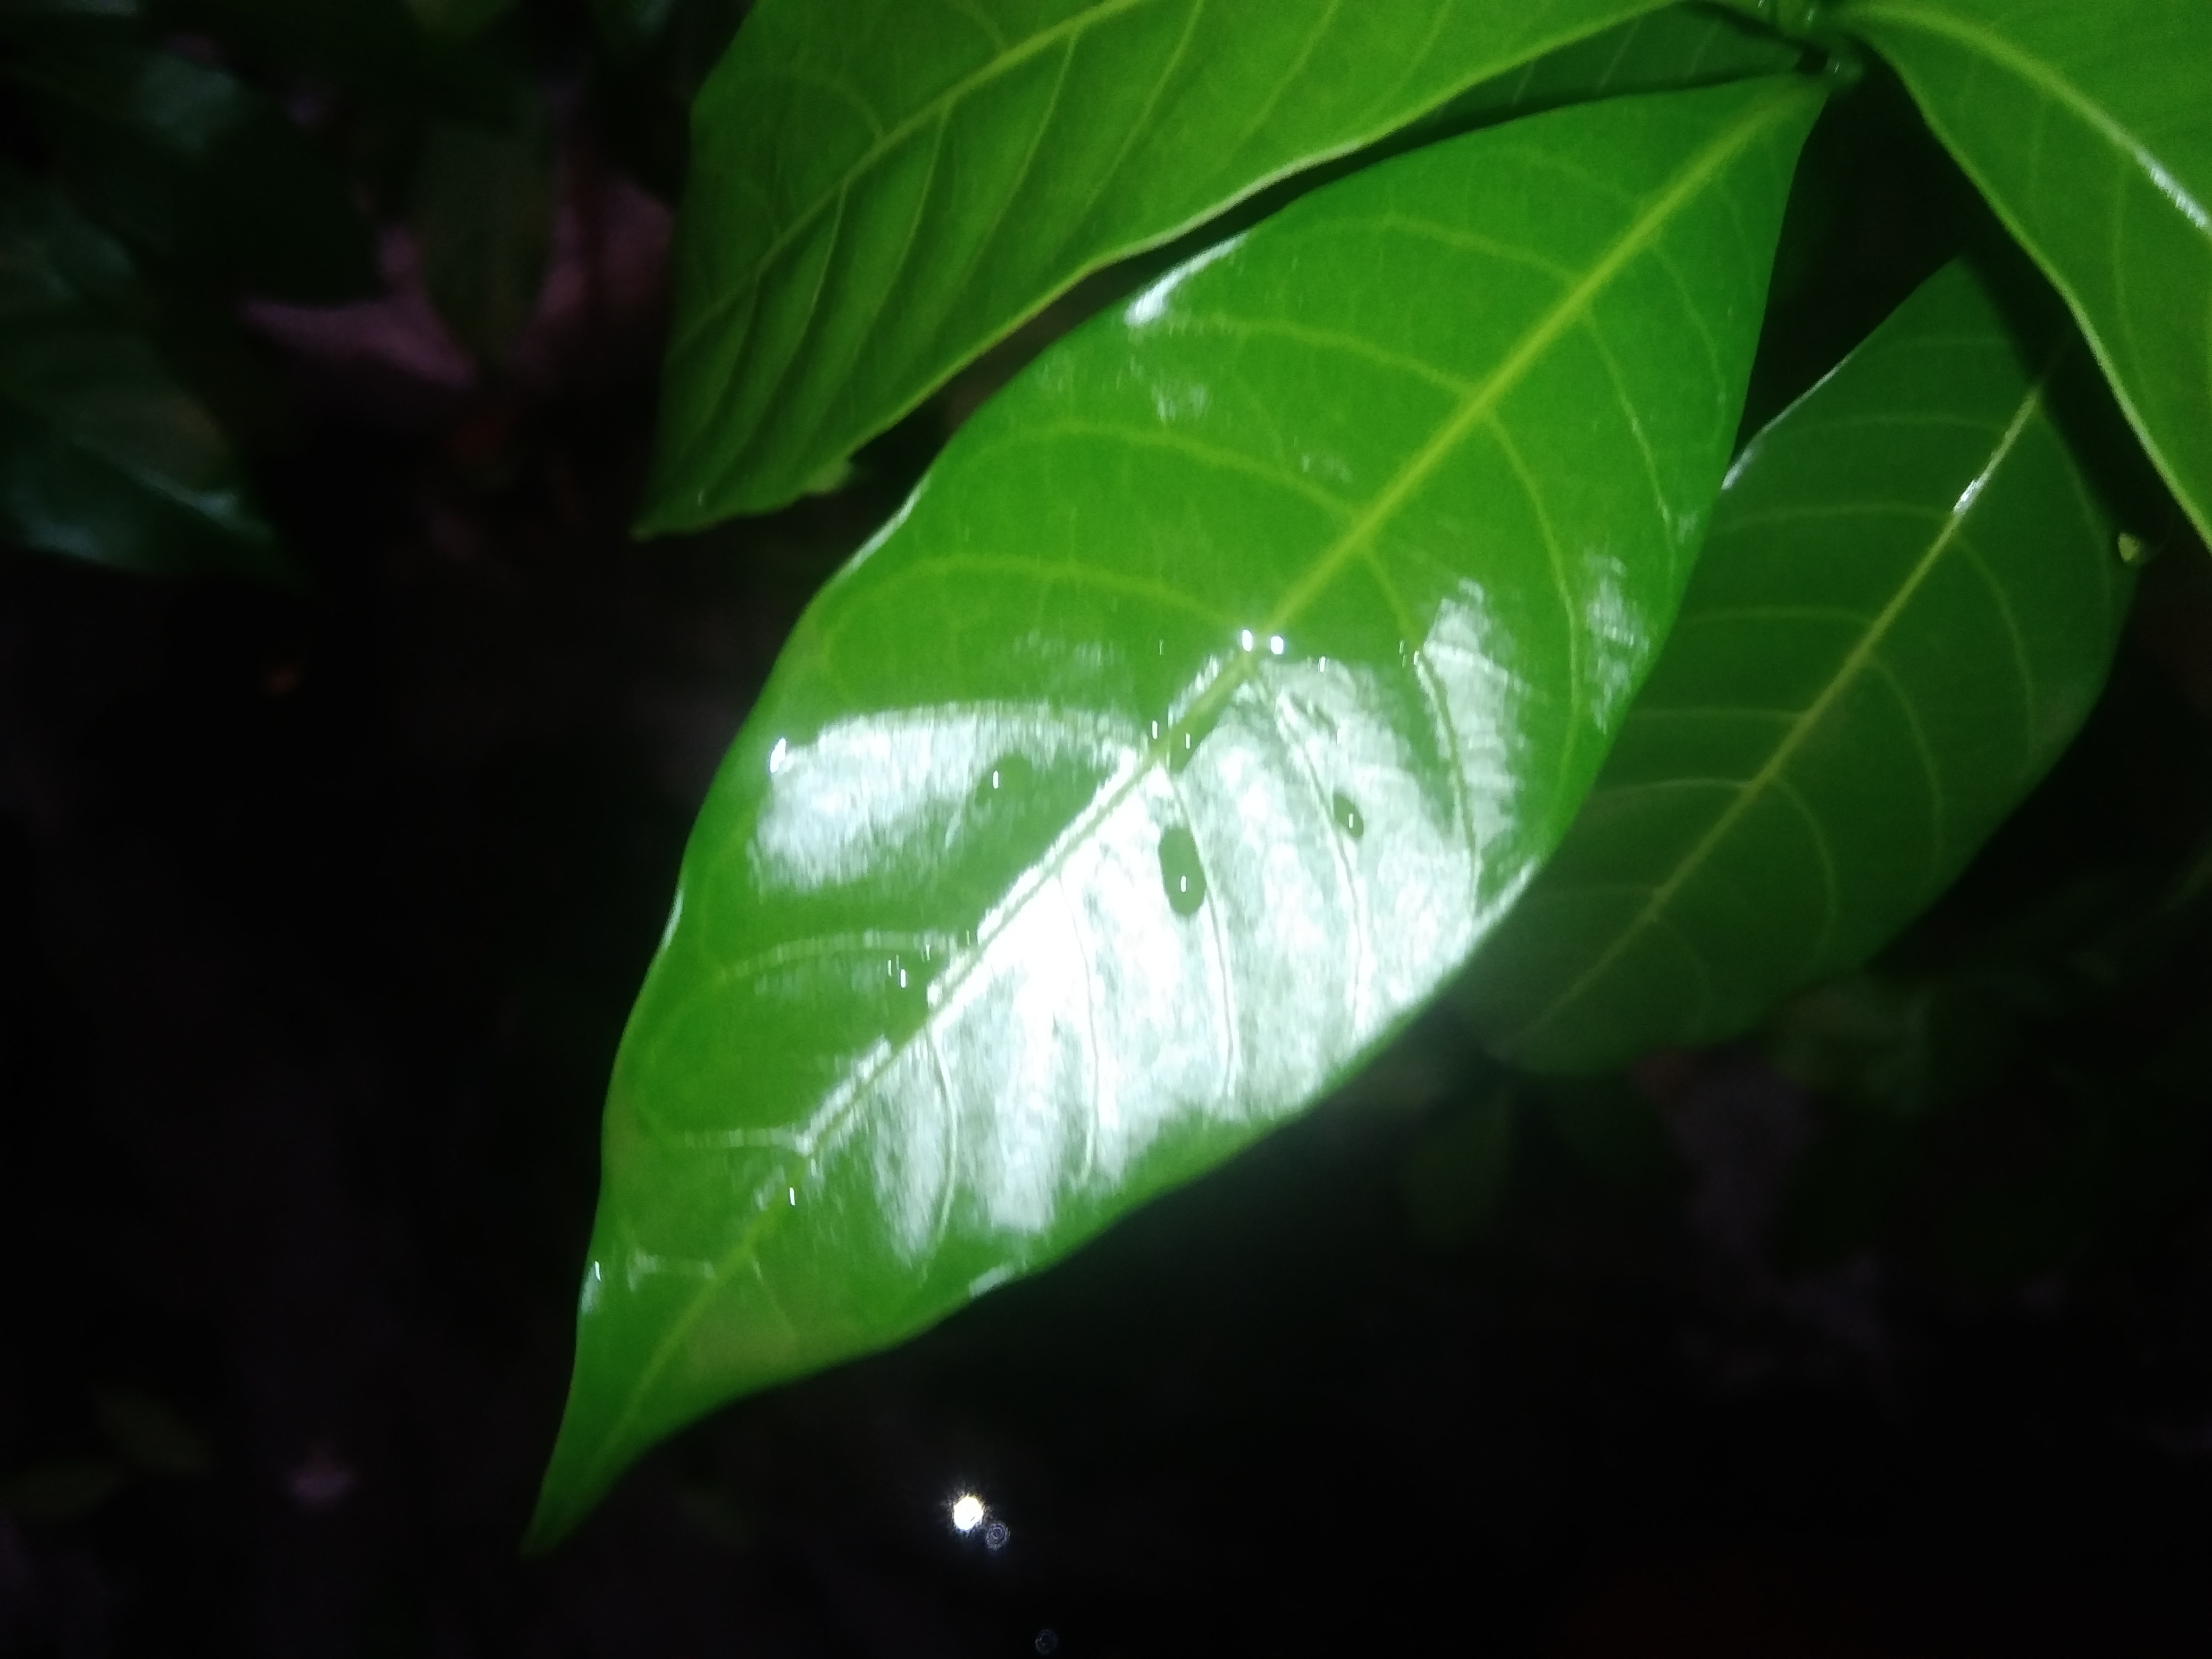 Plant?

togor
